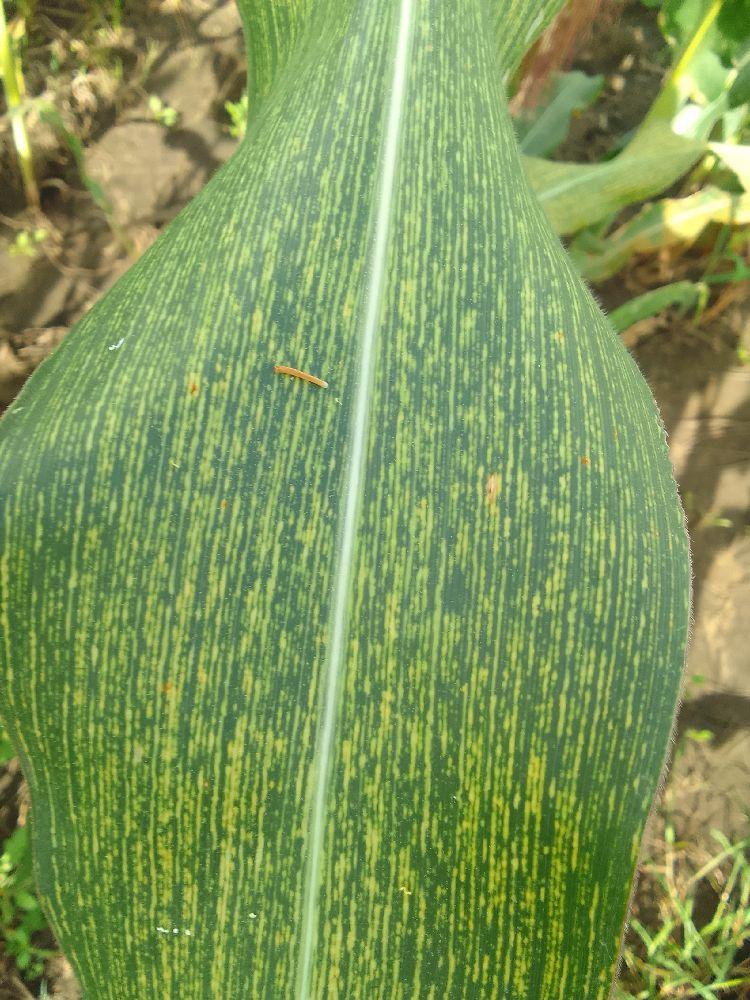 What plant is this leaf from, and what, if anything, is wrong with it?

maize, maize streak virus
